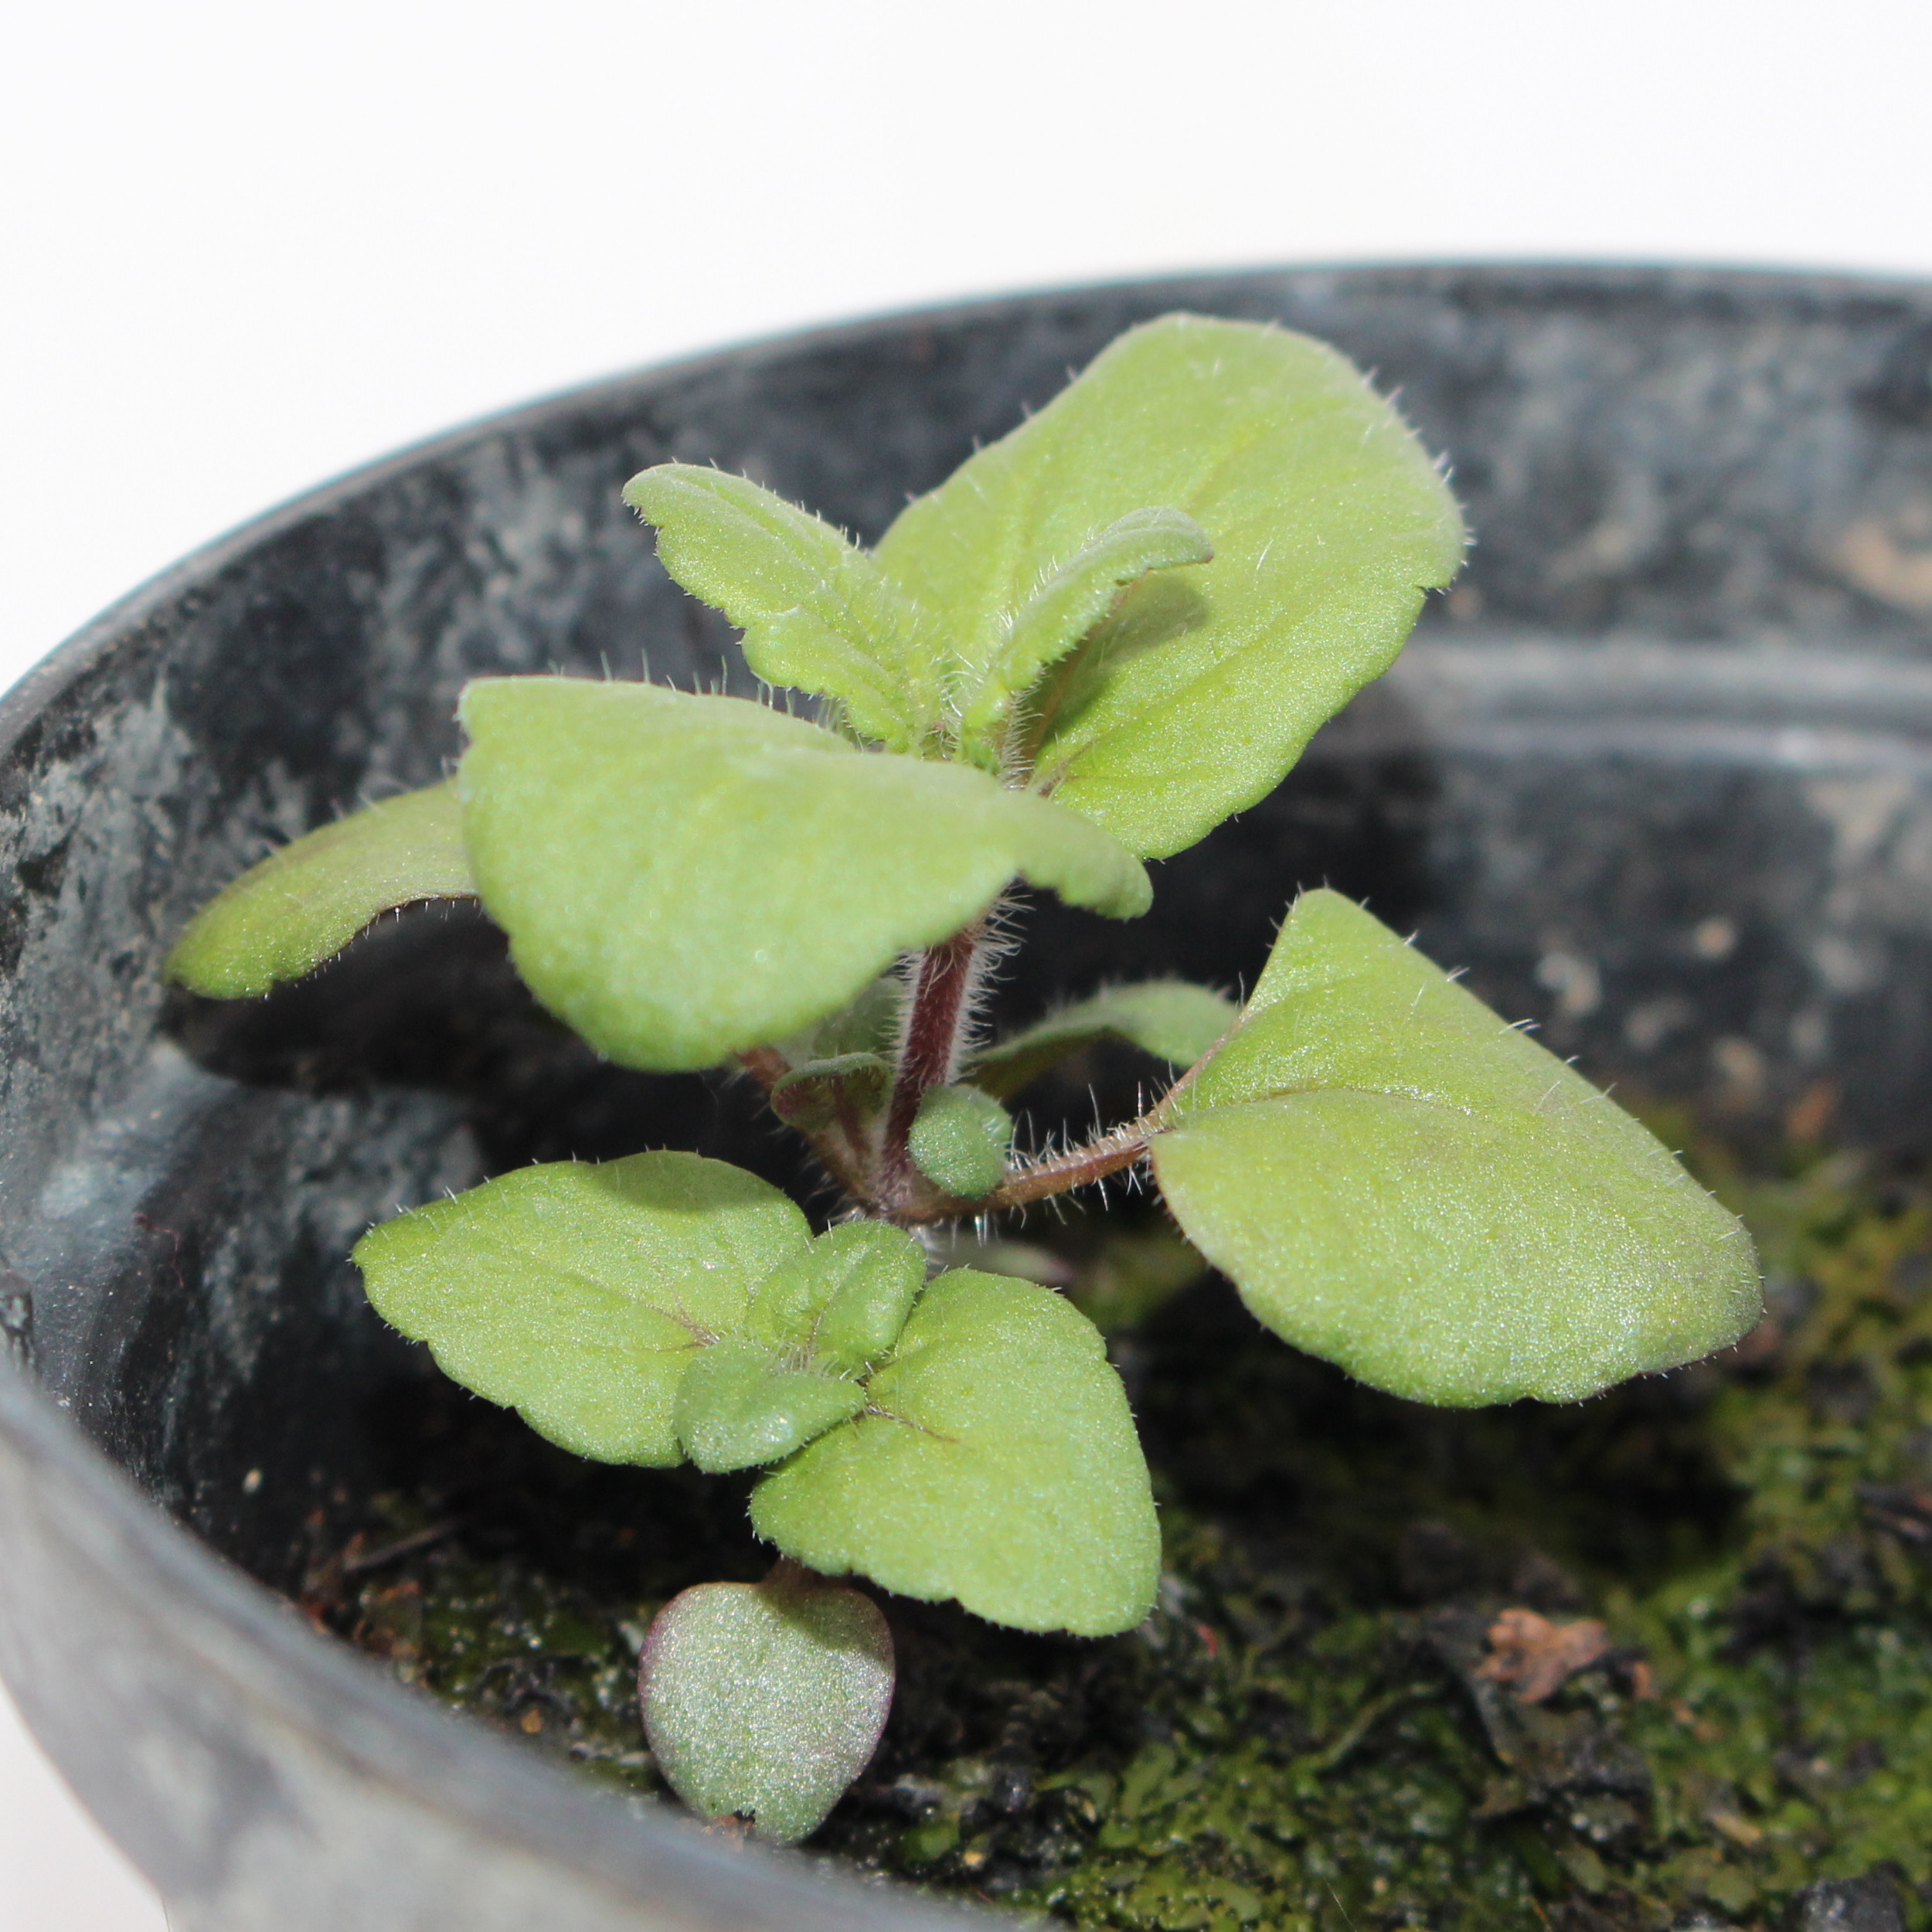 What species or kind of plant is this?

Veronica persica
